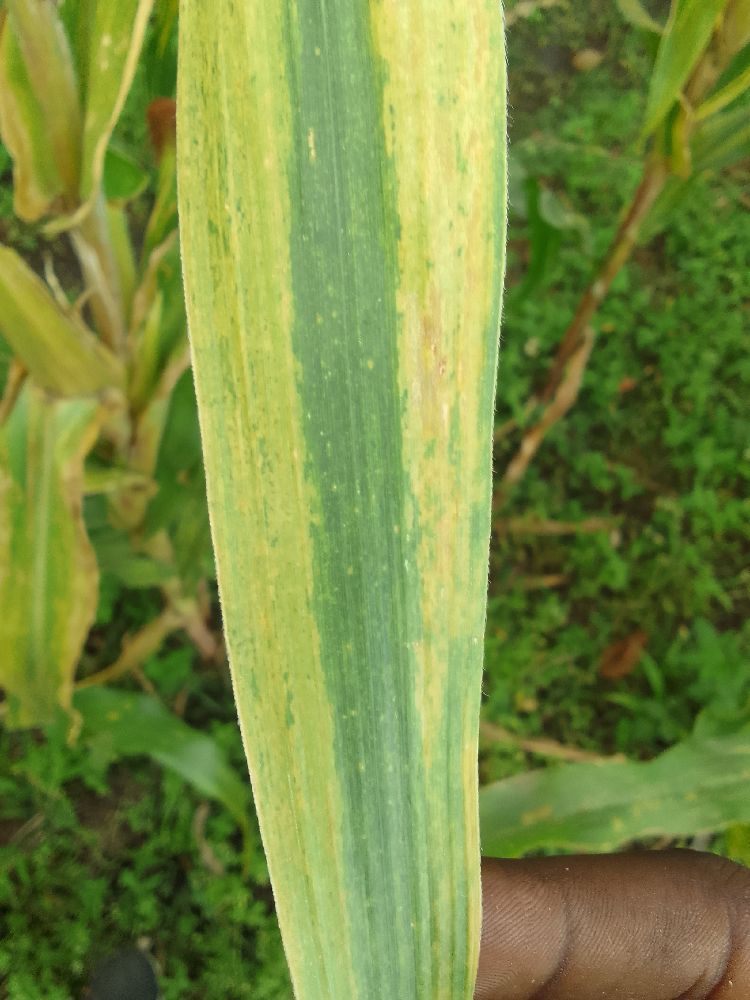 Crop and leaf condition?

maize, maize lethal necrosis
